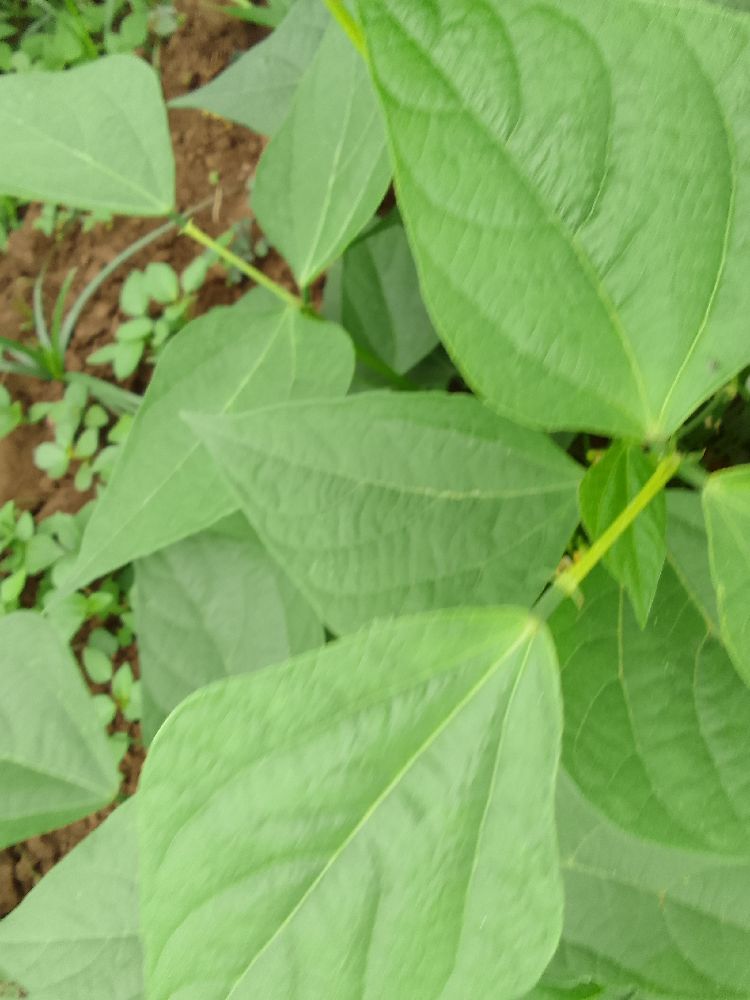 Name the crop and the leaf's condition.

common bean, healthy
